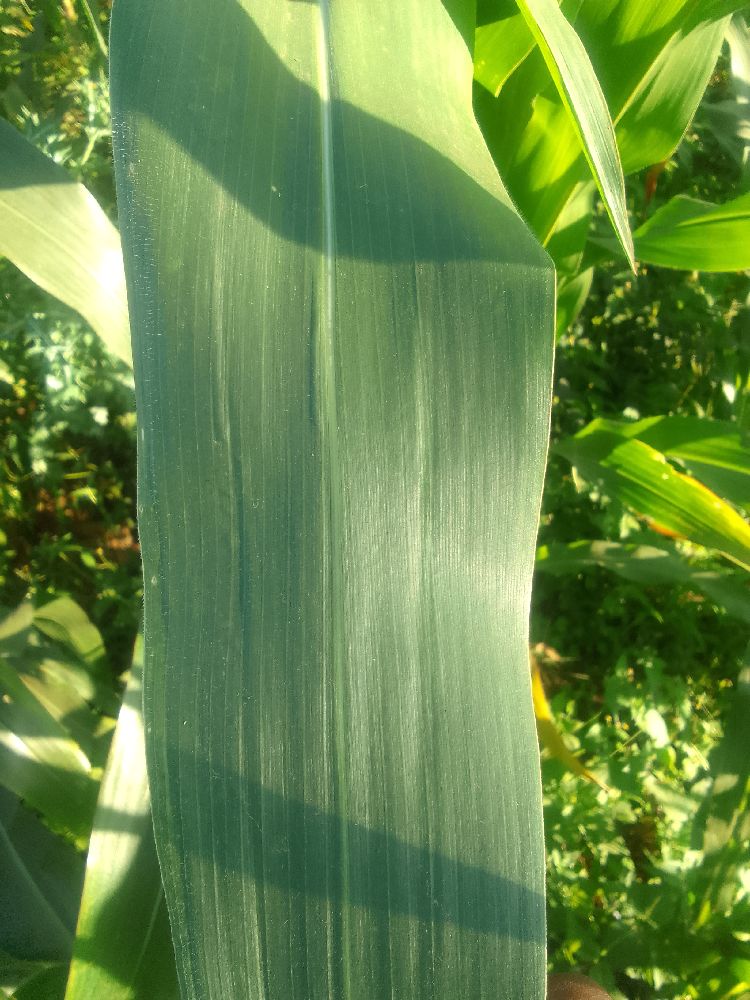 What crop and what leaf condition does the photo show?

maize, healthy
